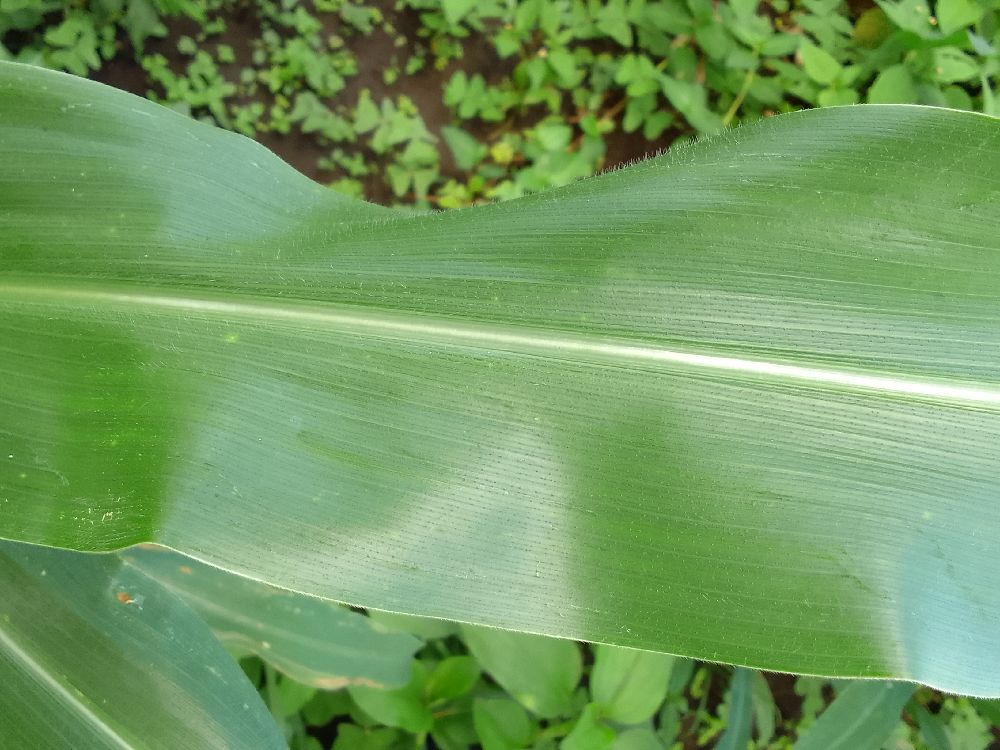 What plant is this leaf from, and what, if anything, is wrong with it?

maize, healthy
